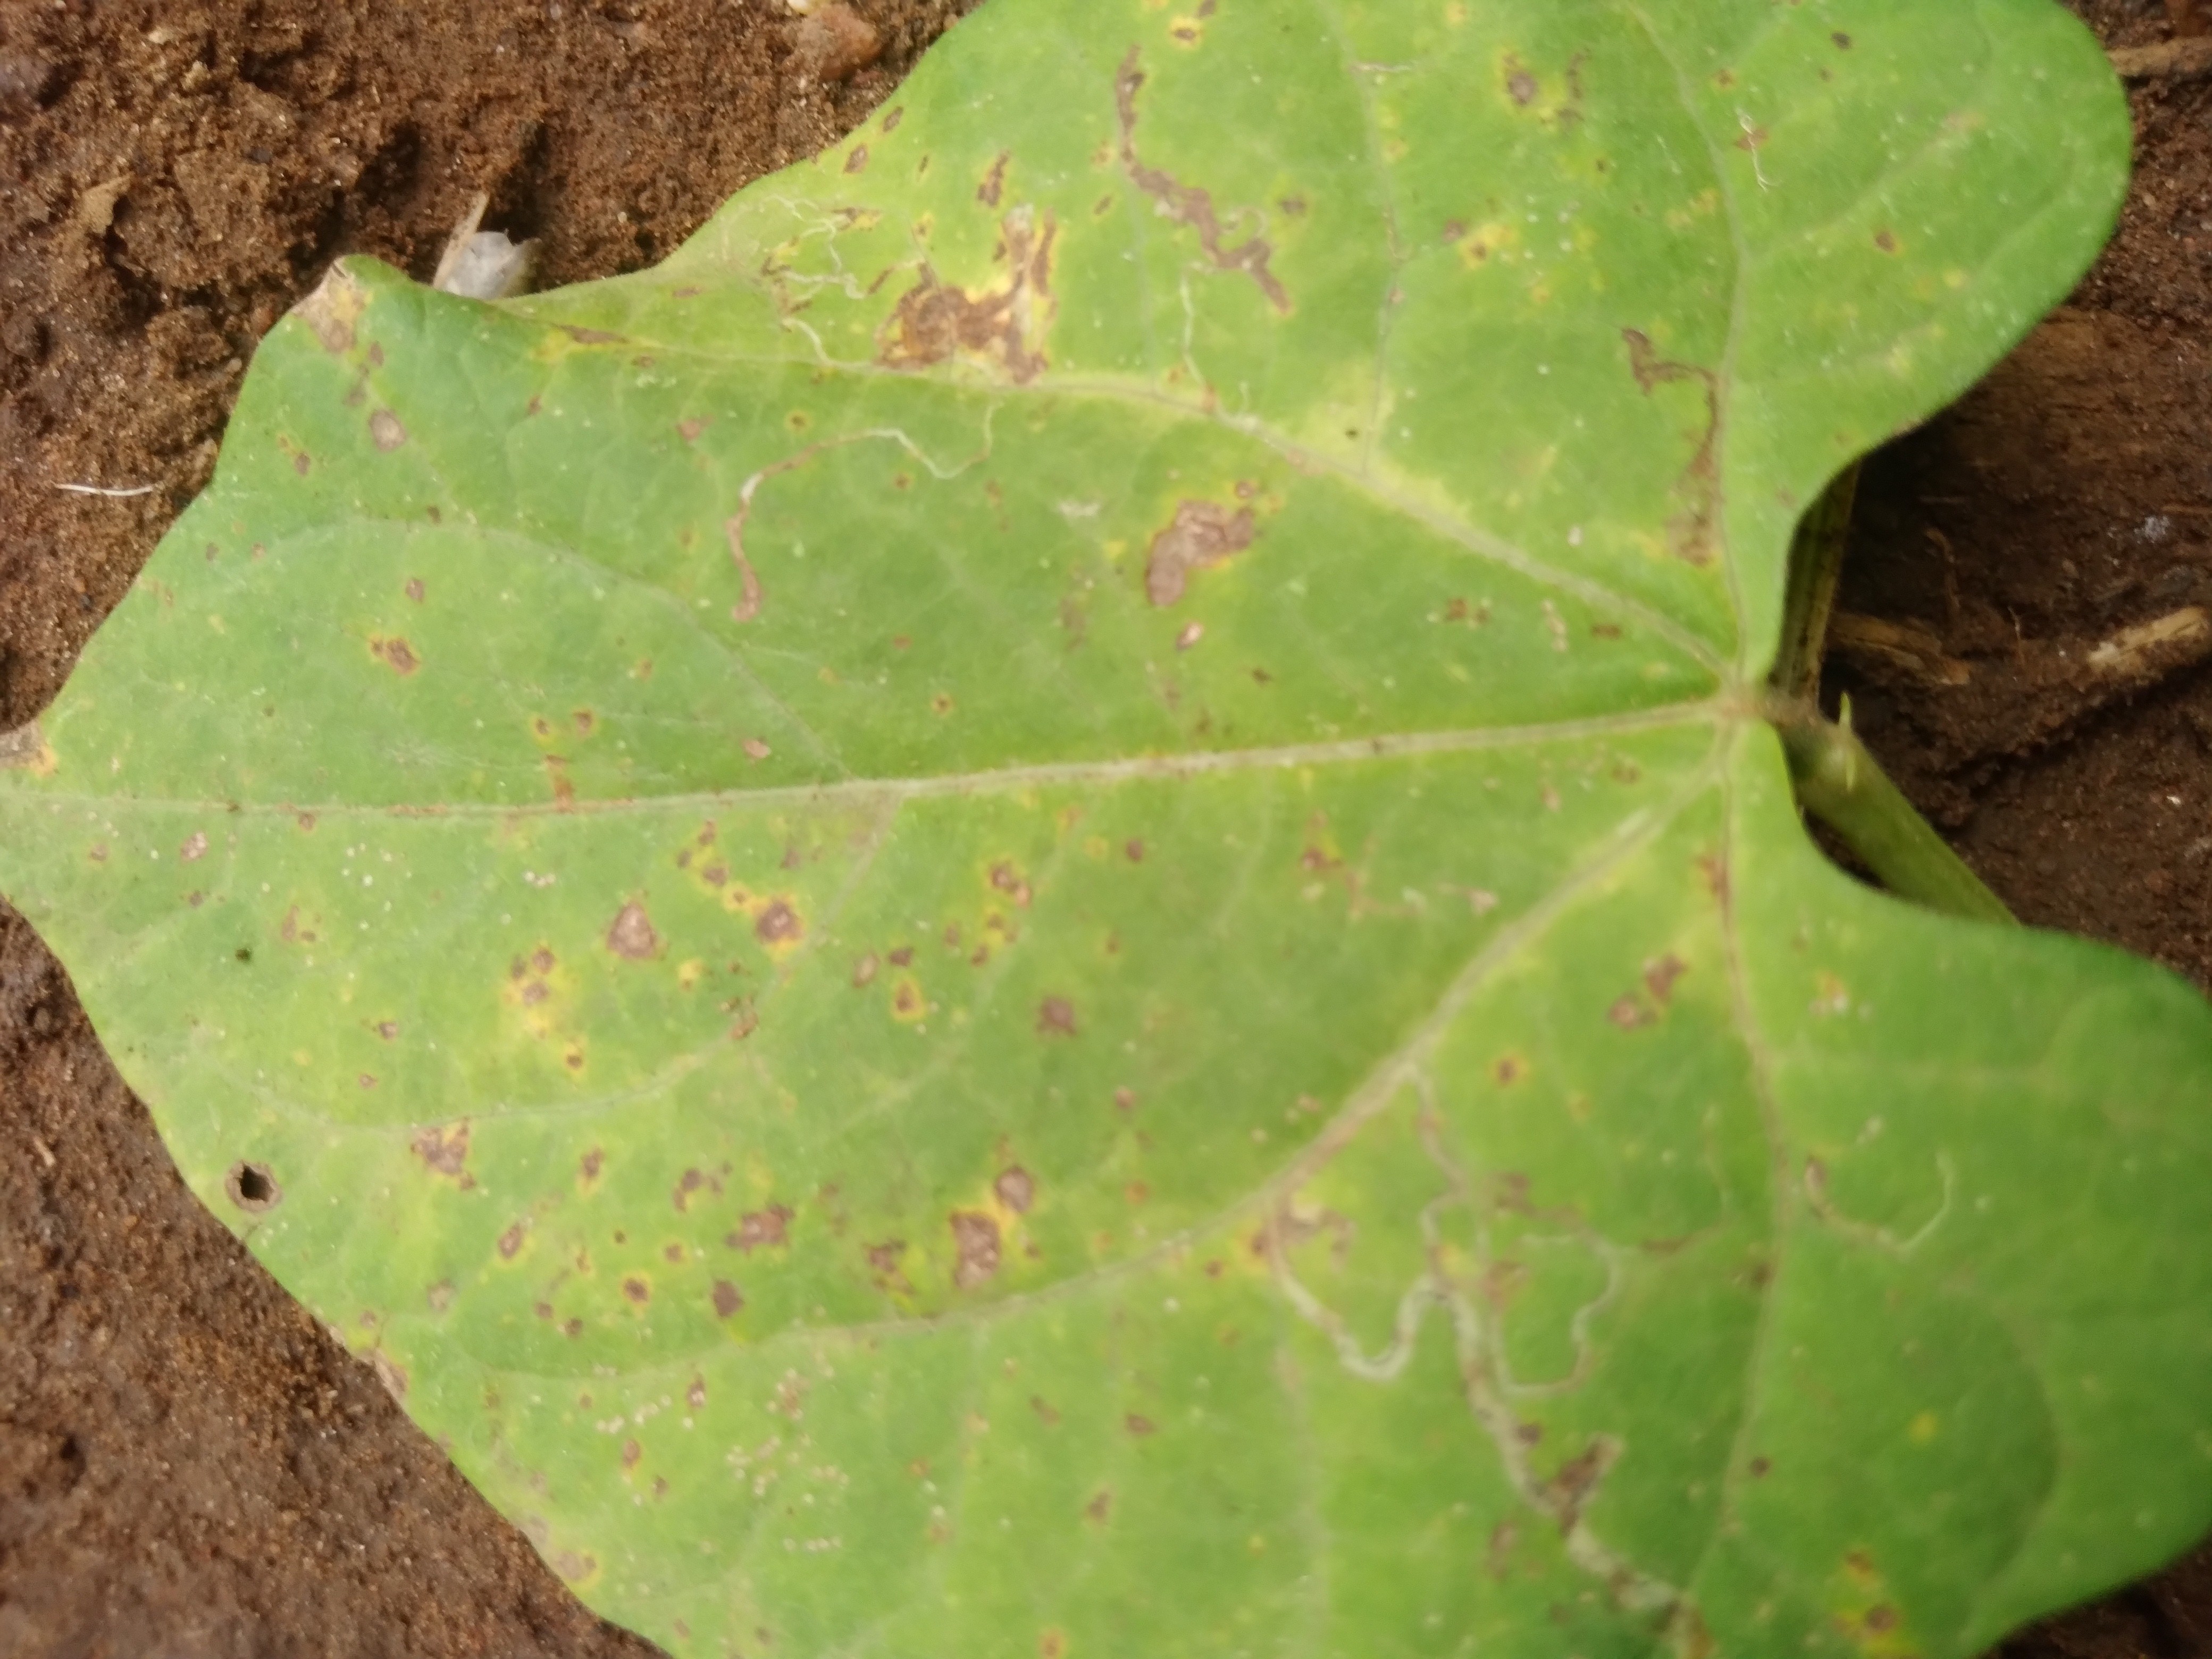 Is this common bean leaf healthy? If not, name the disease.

rust
